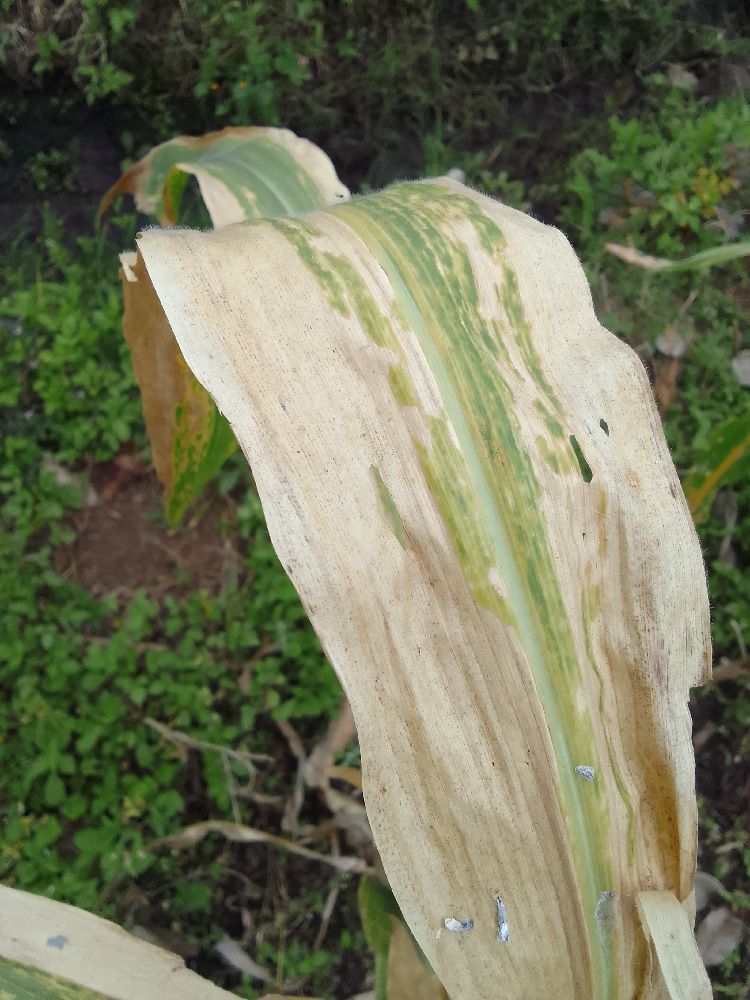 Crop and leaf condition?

maize, maize lethal necrosis
